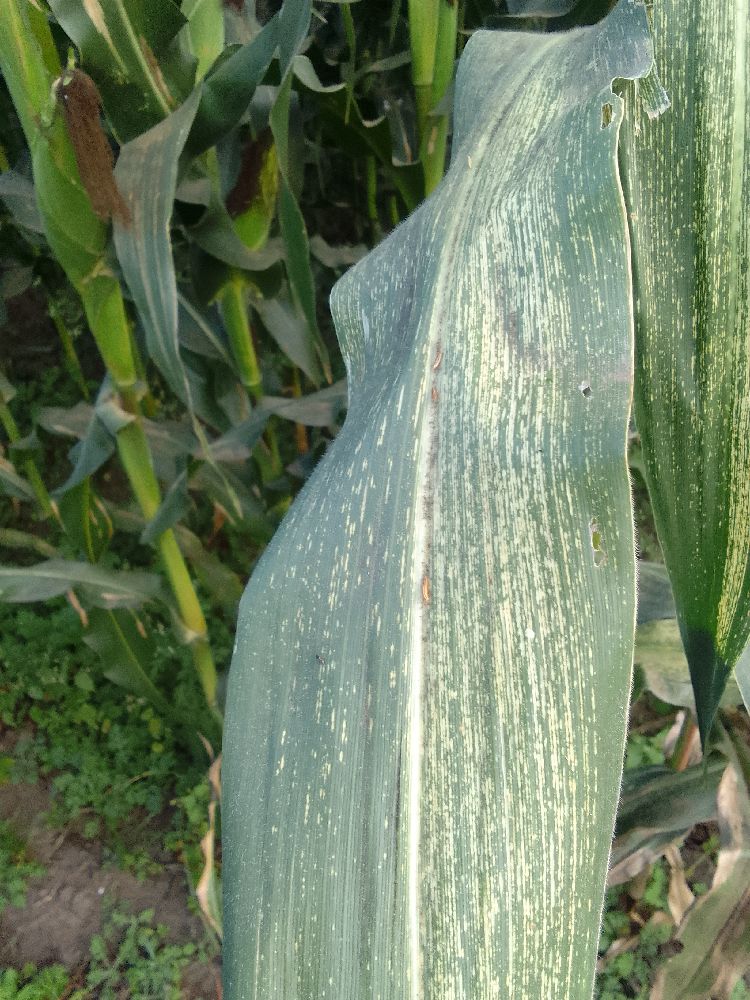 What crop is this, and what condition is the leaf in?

maize, maize streak virus
